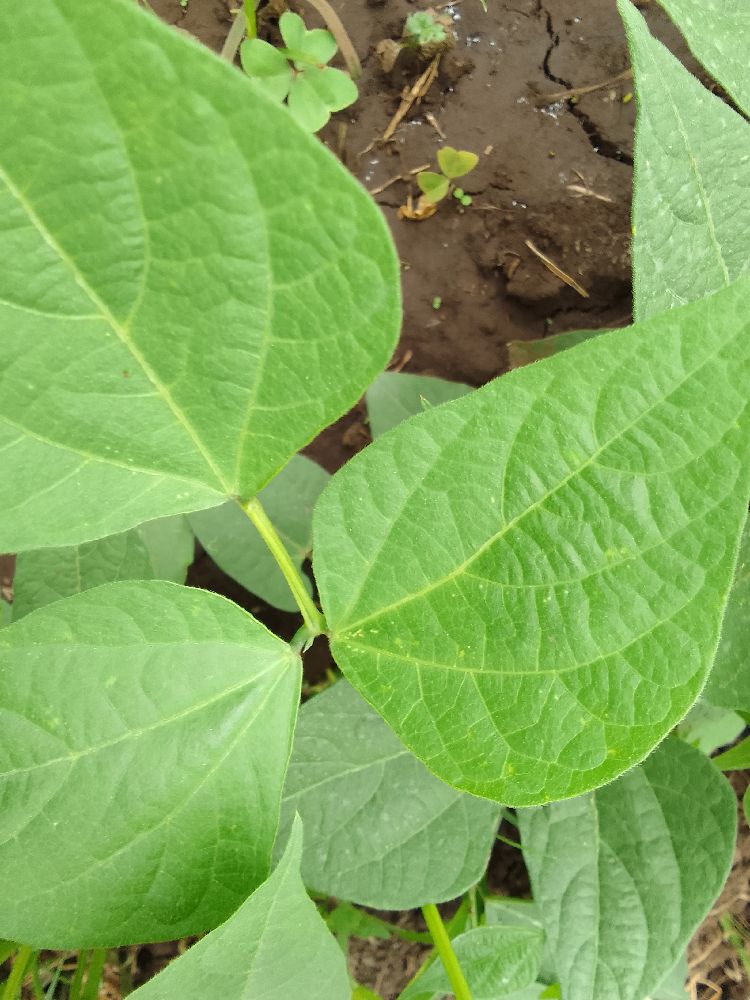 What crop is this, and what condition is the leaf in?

common bean, healthy
